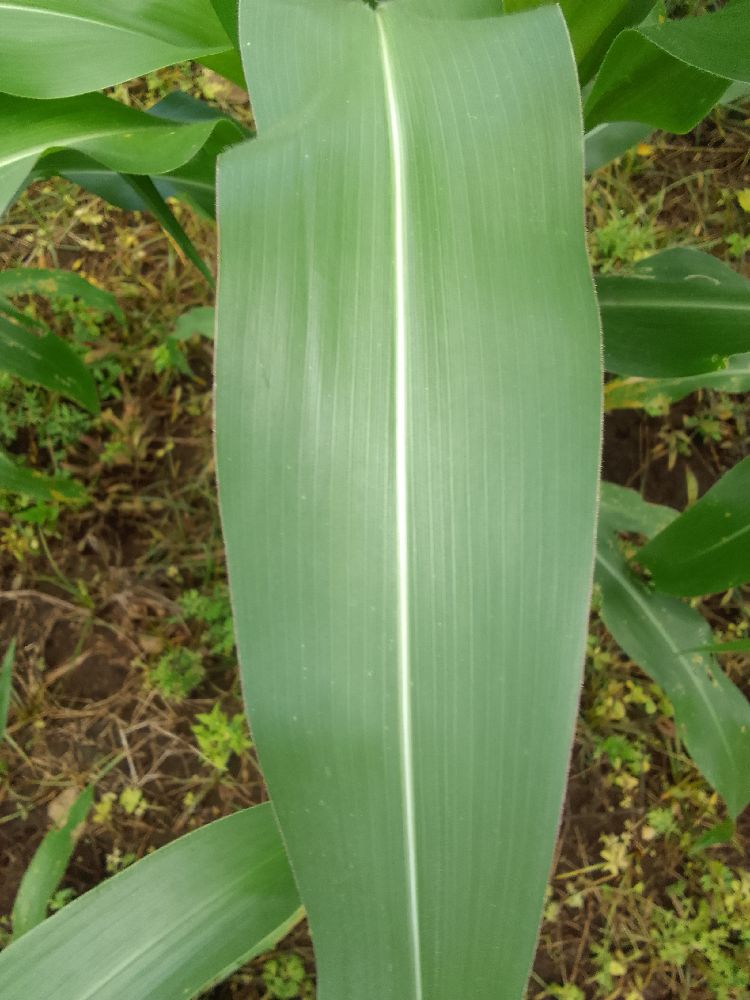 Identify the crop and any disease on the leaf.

maize, healthy
